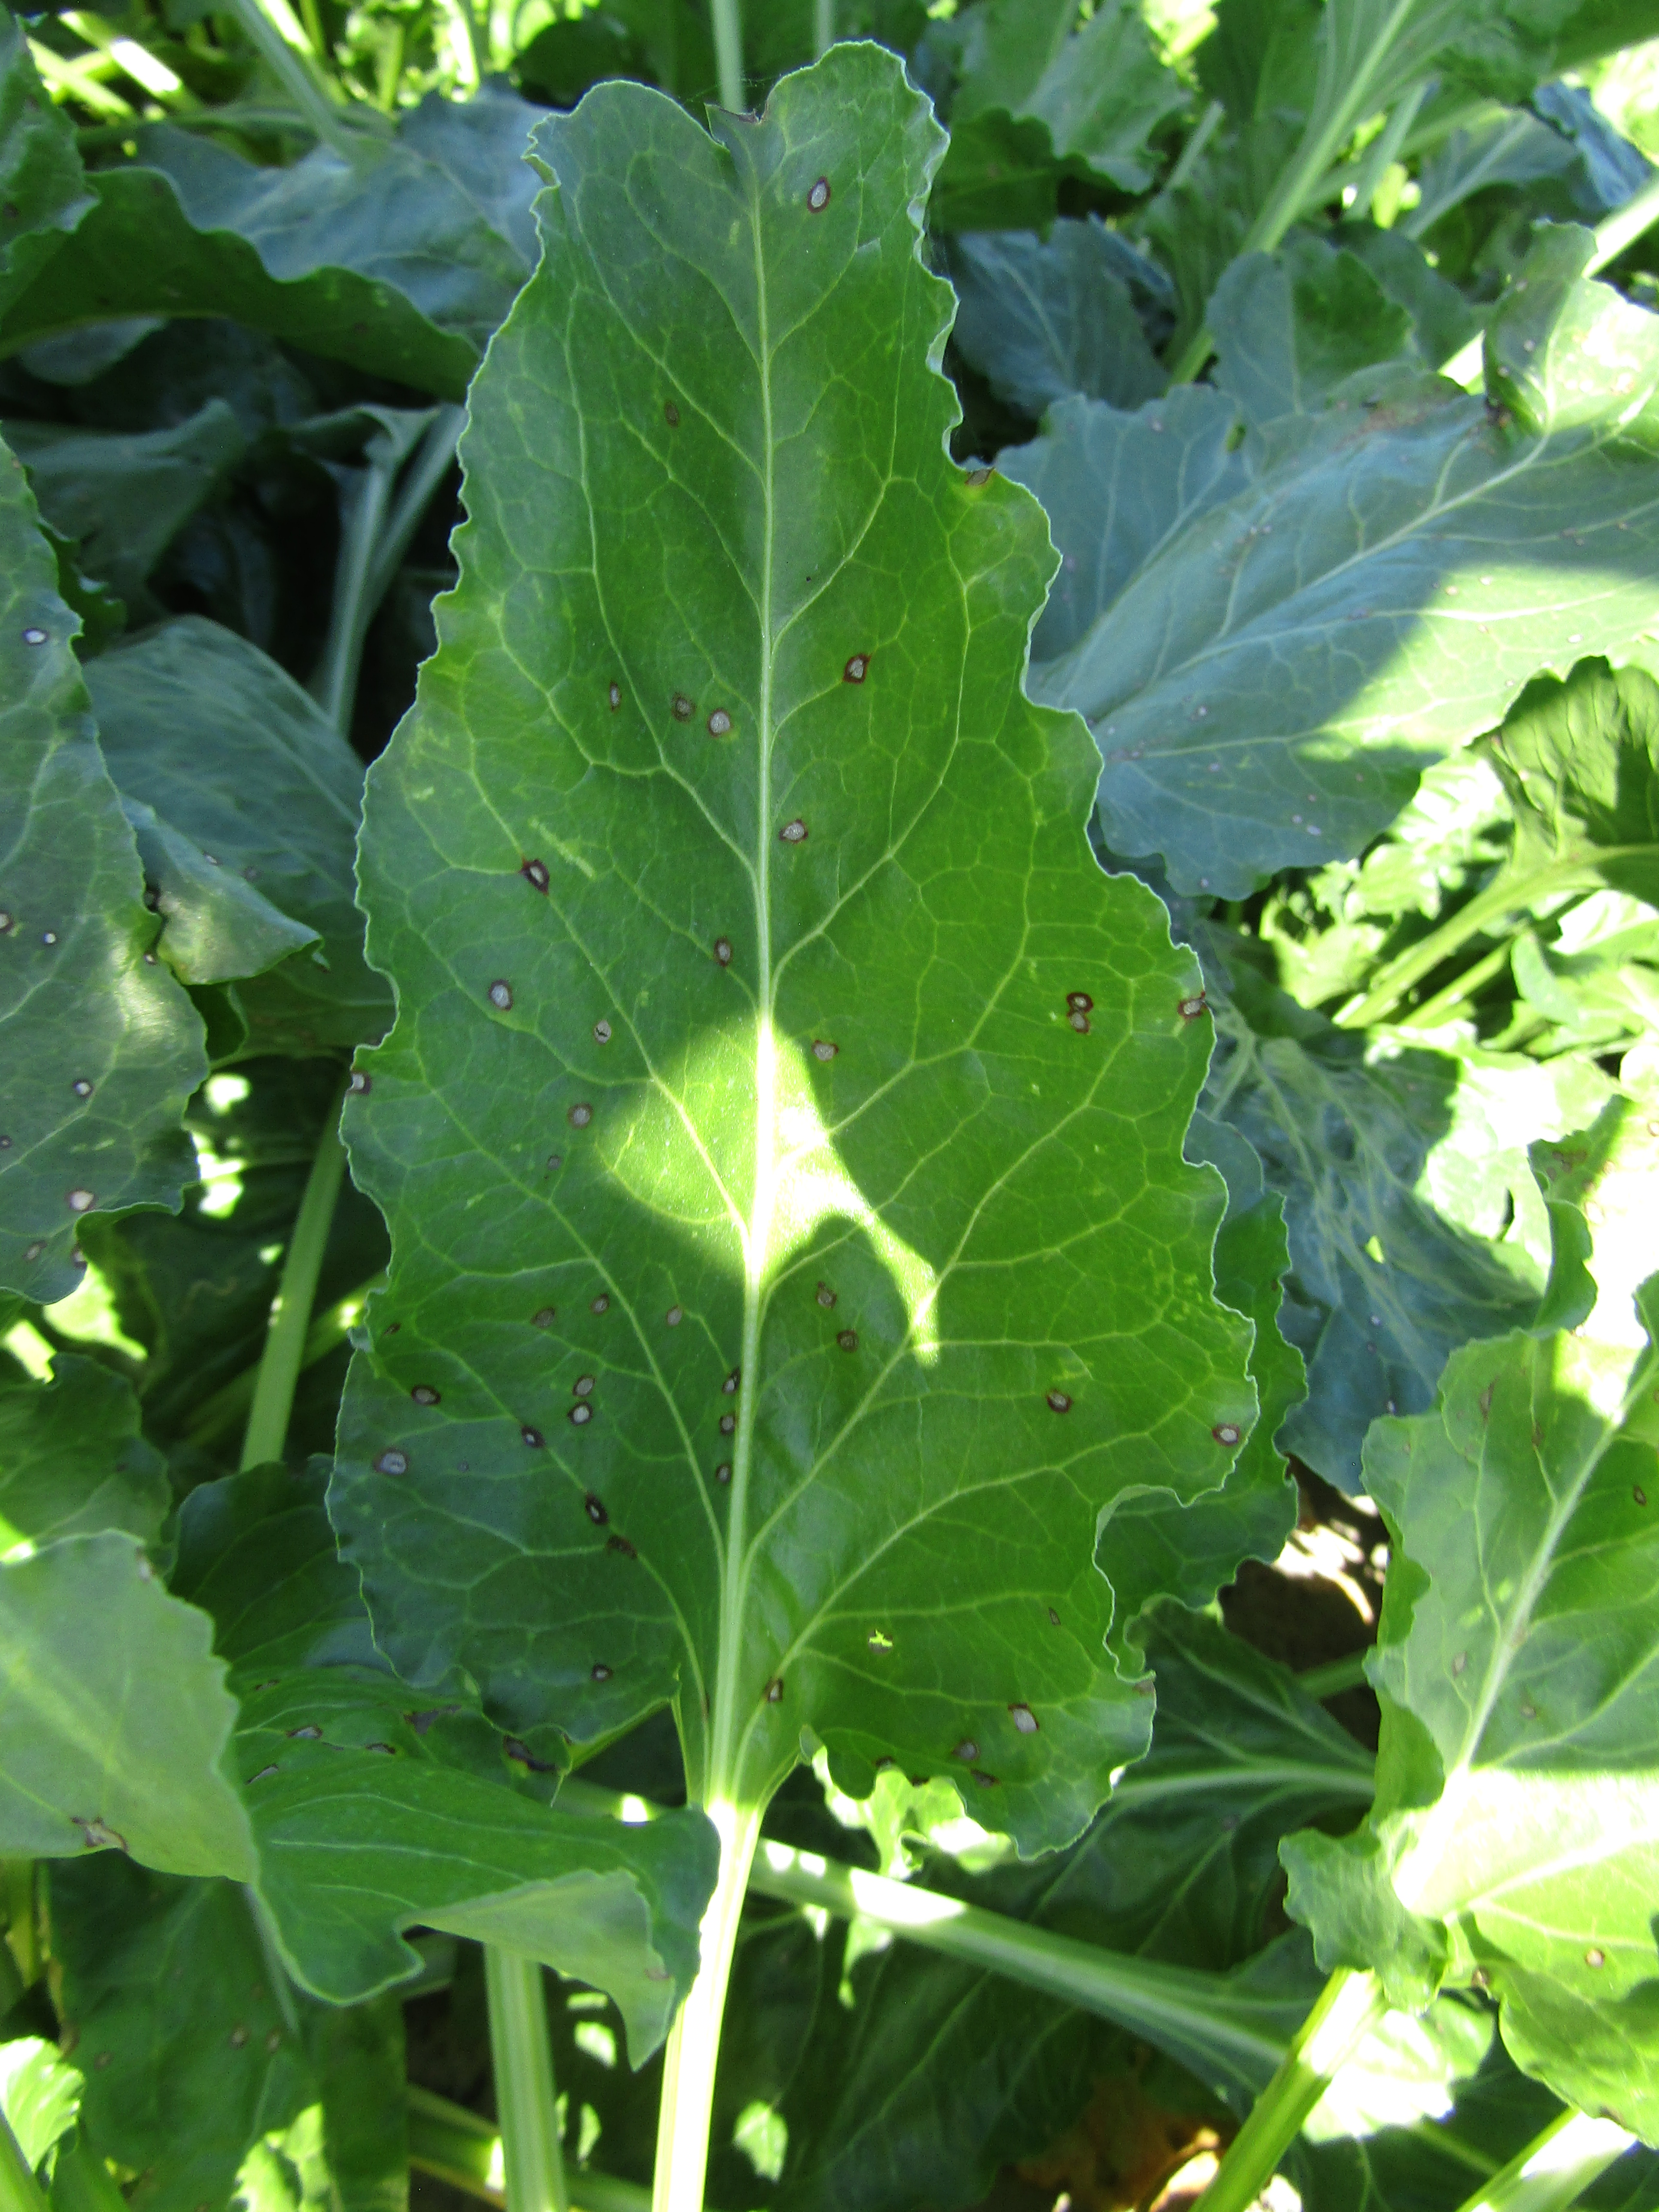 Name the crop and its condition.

beet, cercospora
